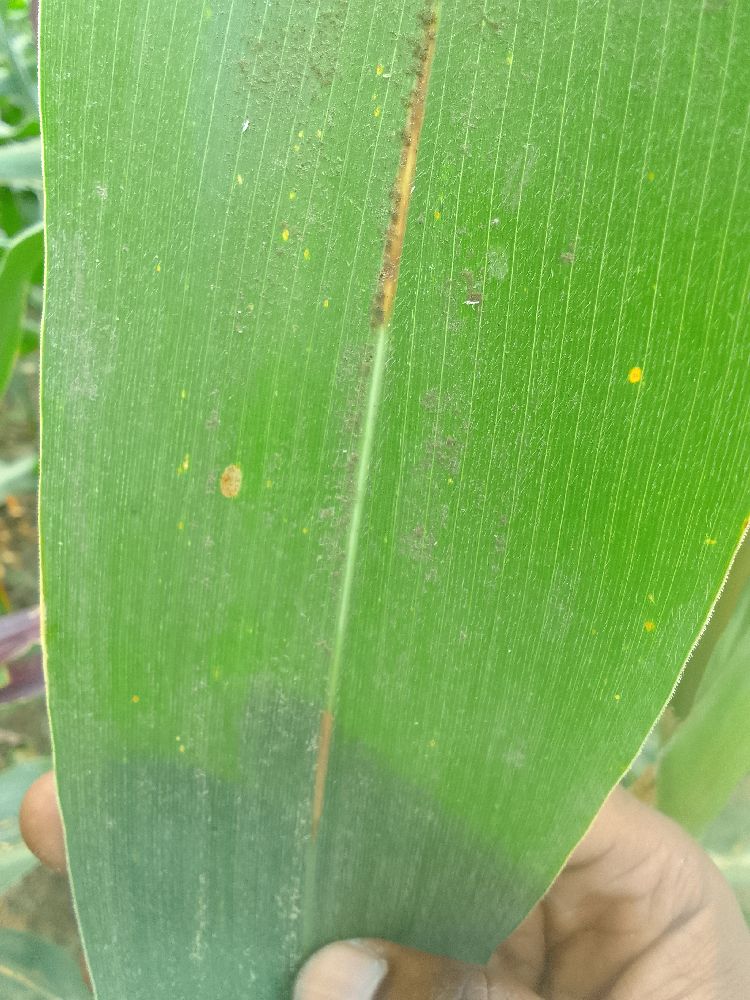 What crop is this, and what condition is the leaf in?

maize, healthy
